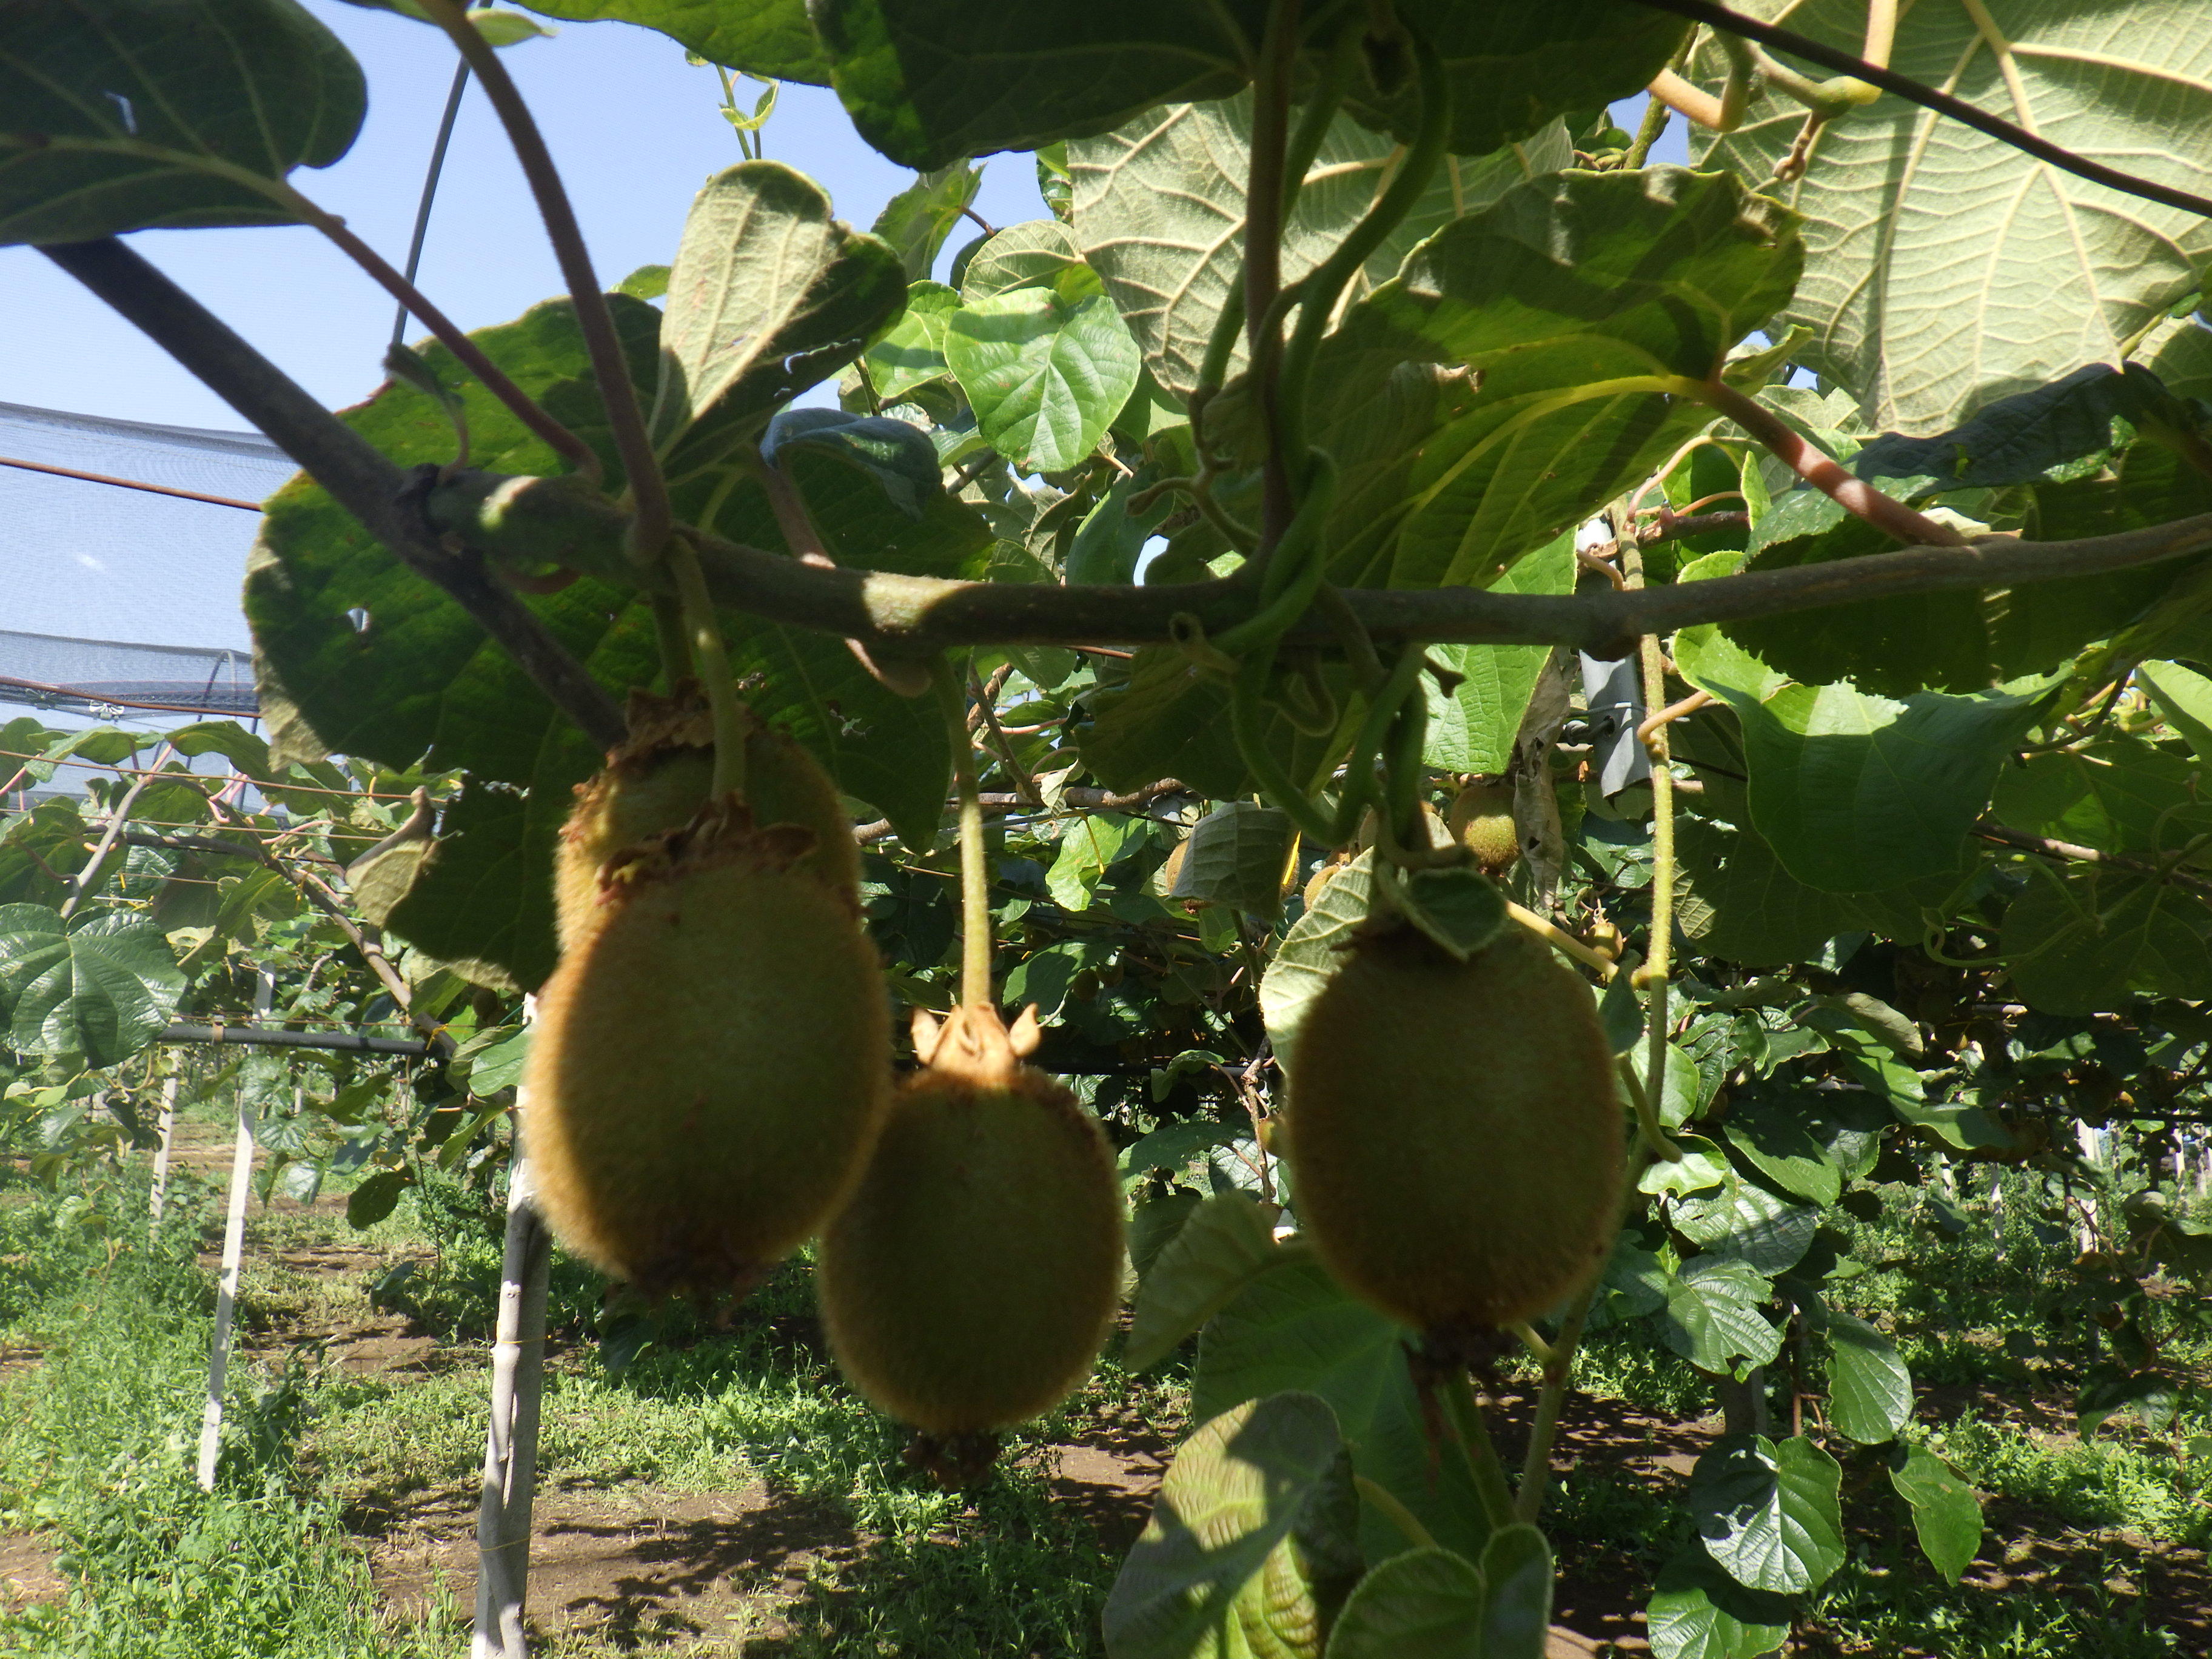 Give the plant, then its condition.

kiwi, mechanical damage
